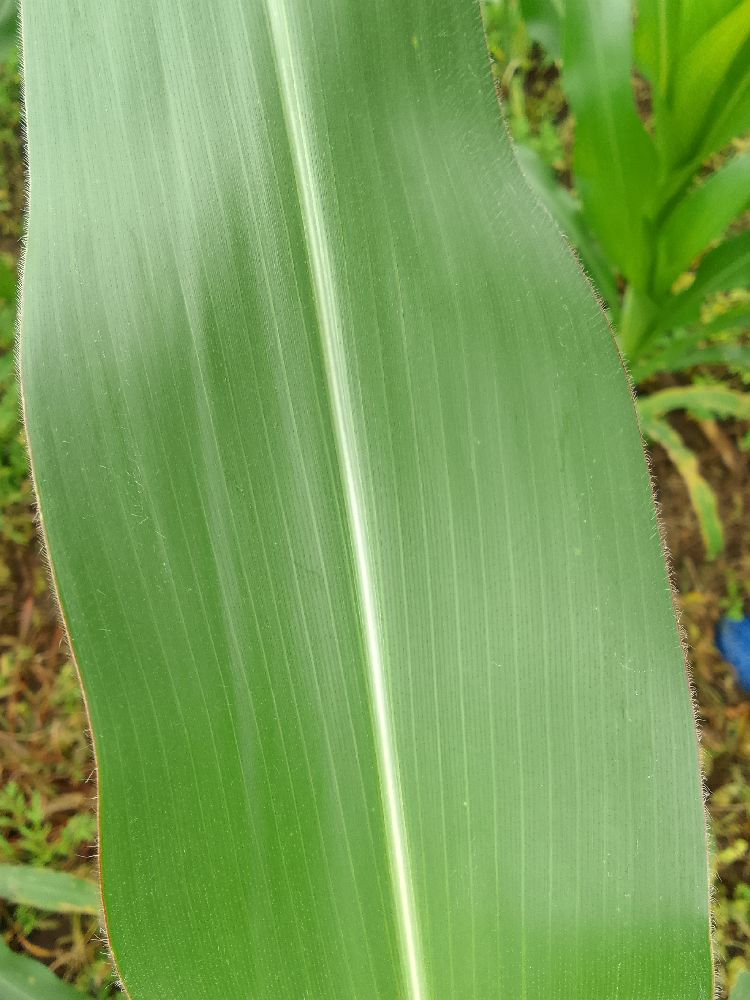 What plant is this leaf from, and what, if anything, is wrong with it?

maize, healthy
